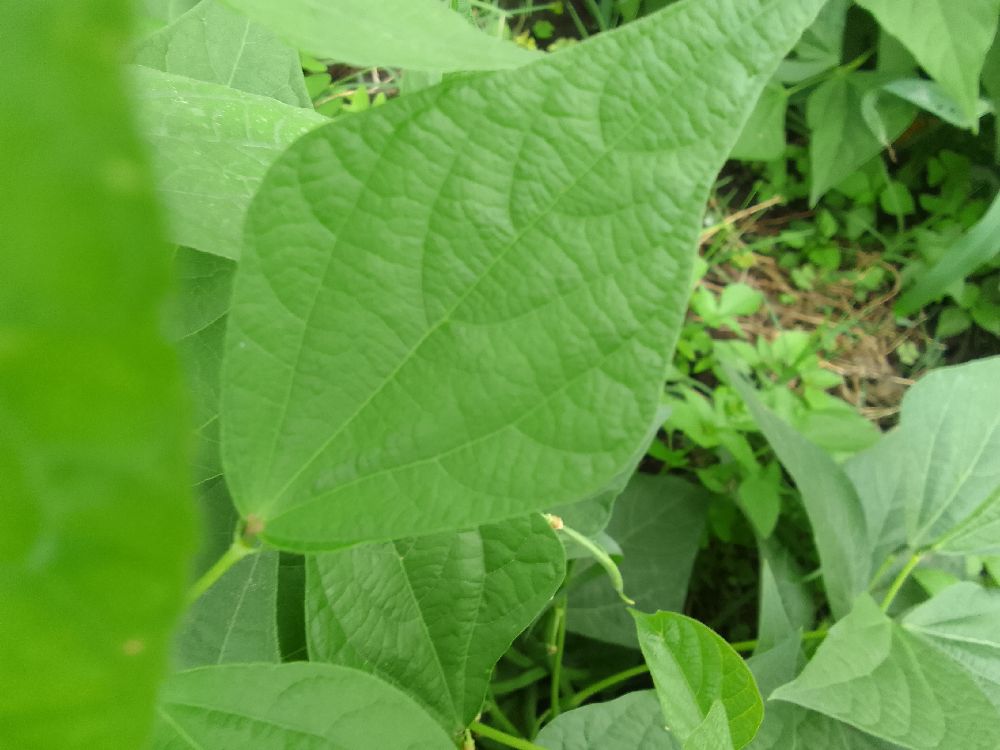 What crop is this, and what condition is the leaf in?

common bean, healthy
